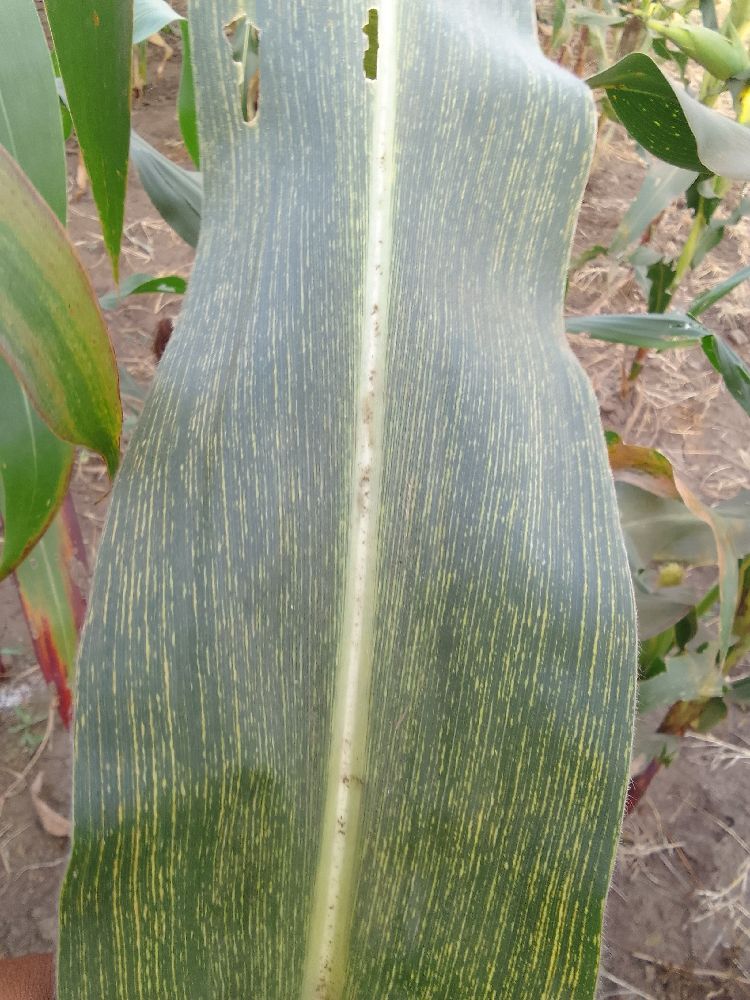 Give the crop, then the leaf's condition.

maize, maize streak virus
